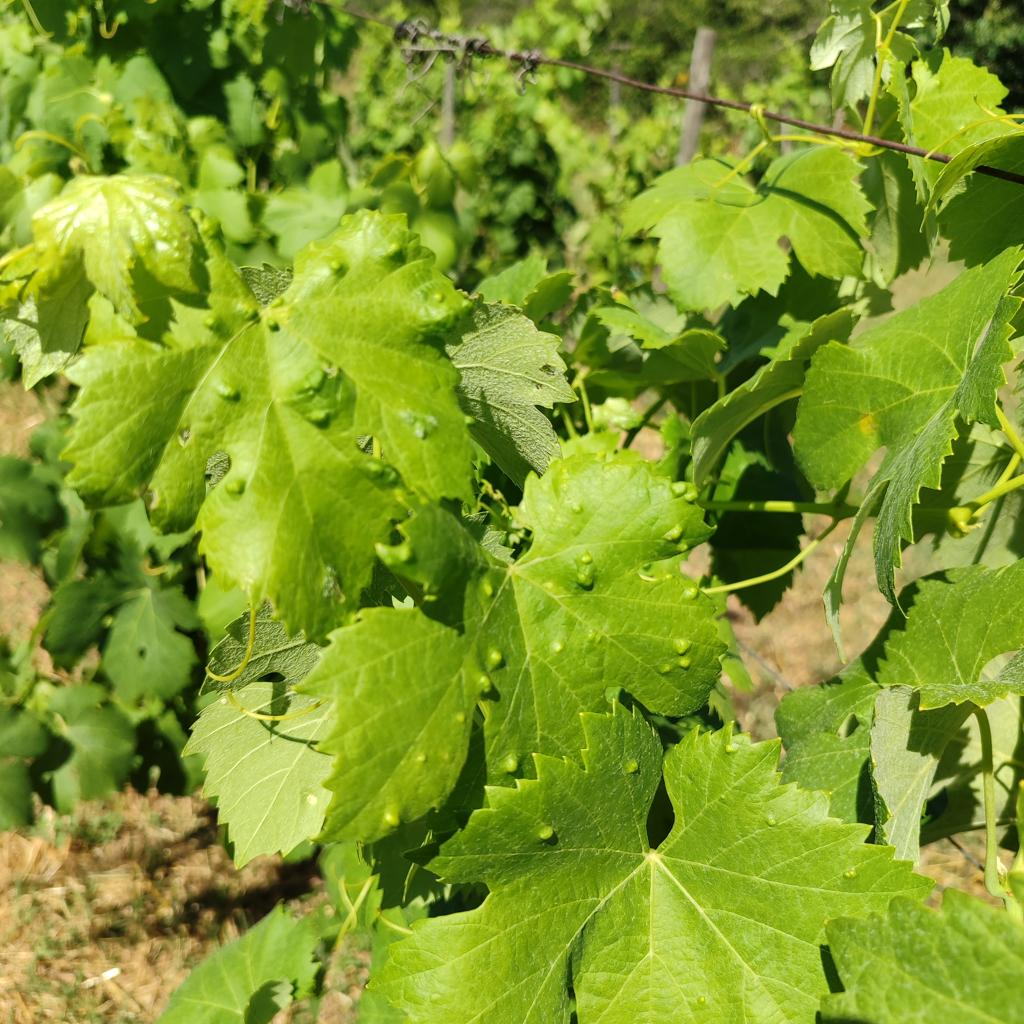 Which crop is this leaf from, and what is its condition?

grapevine, erineum mite
